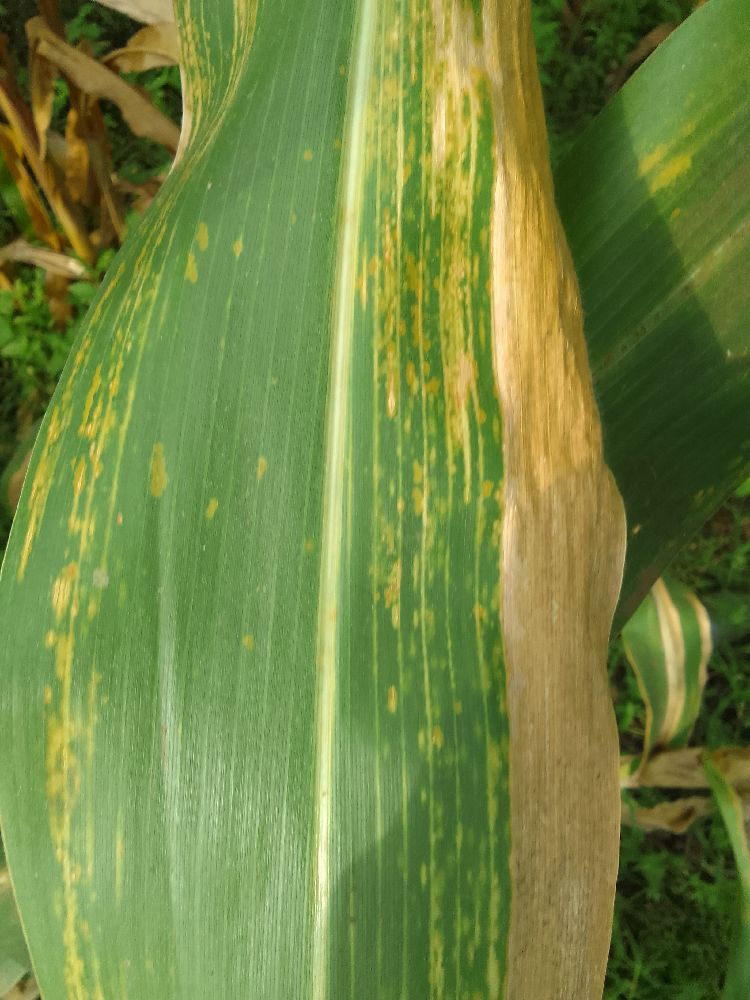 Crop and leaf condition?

maize, maize lethal necrosis
